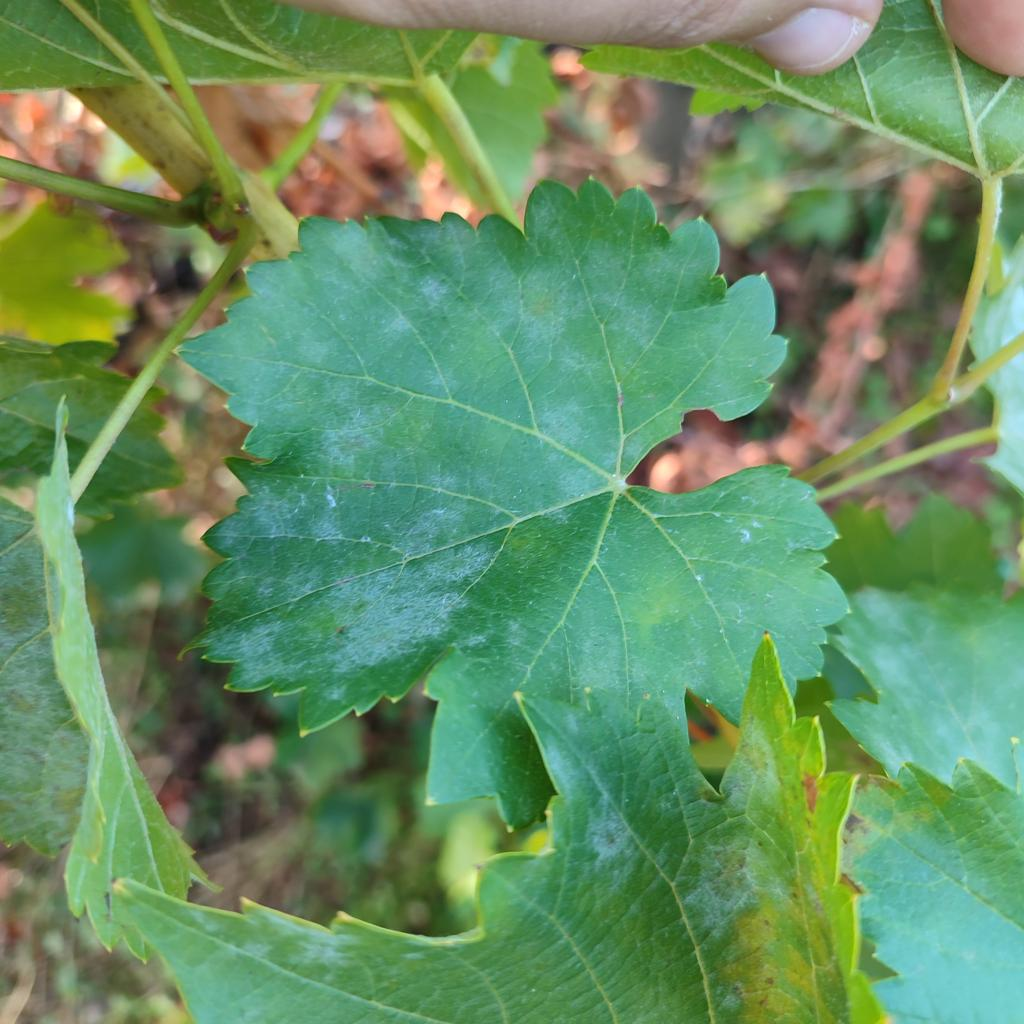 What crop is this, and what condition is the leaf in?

grapevine, powdery mildew
